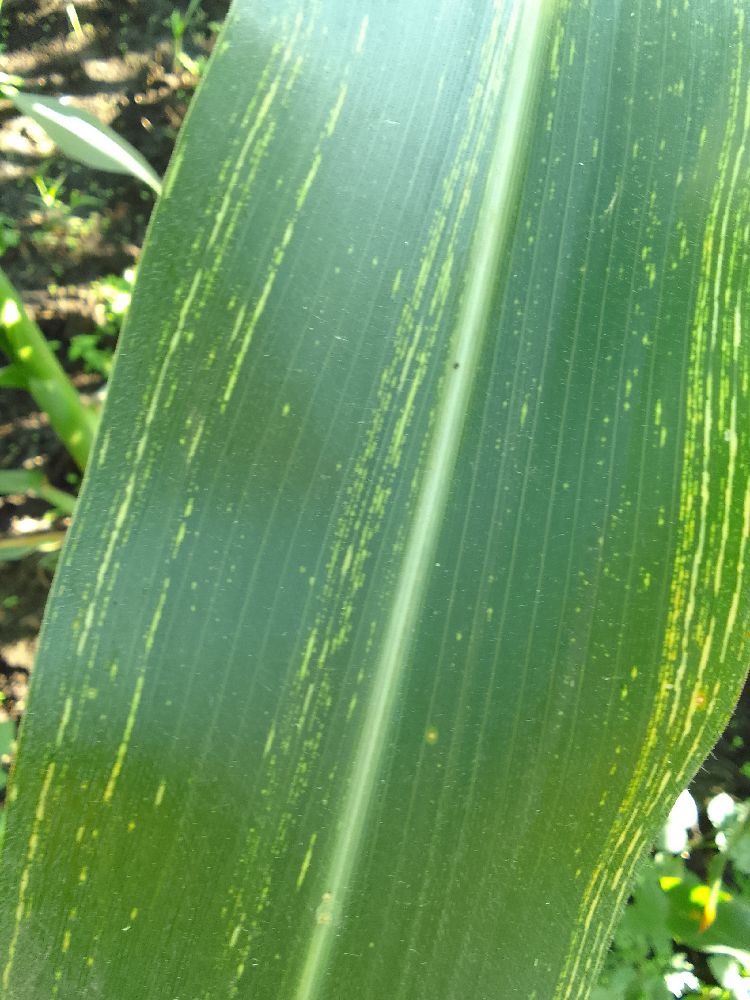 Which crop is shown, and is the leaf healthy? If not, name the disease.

maize, maize streak virus
